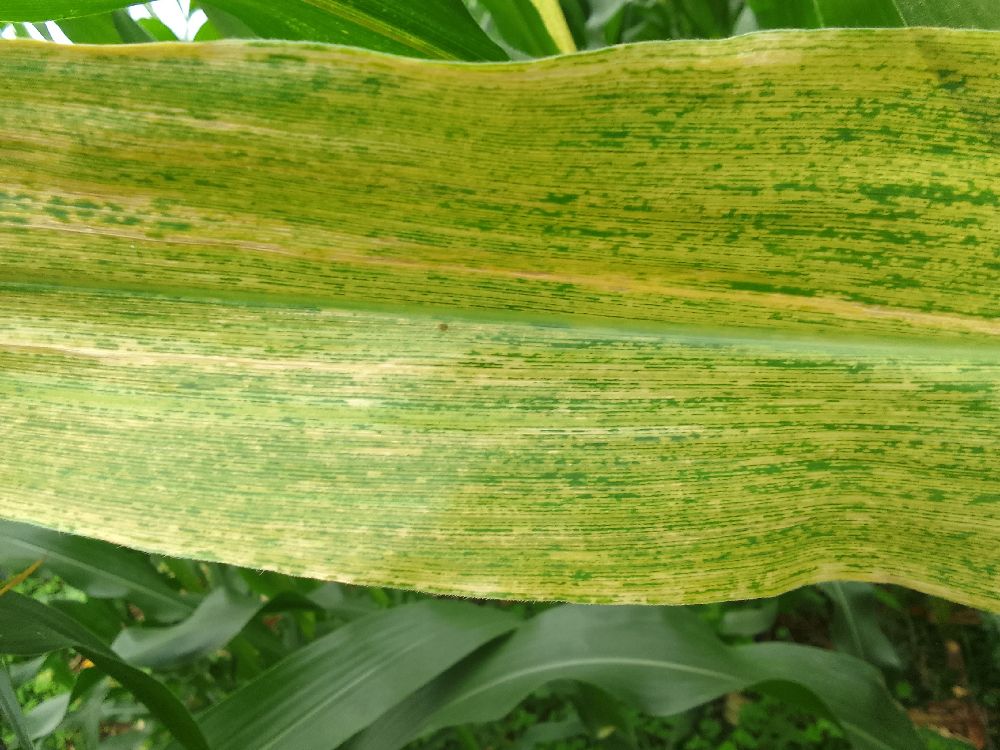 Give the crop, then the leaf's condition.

maize, maize lethal necrosis
